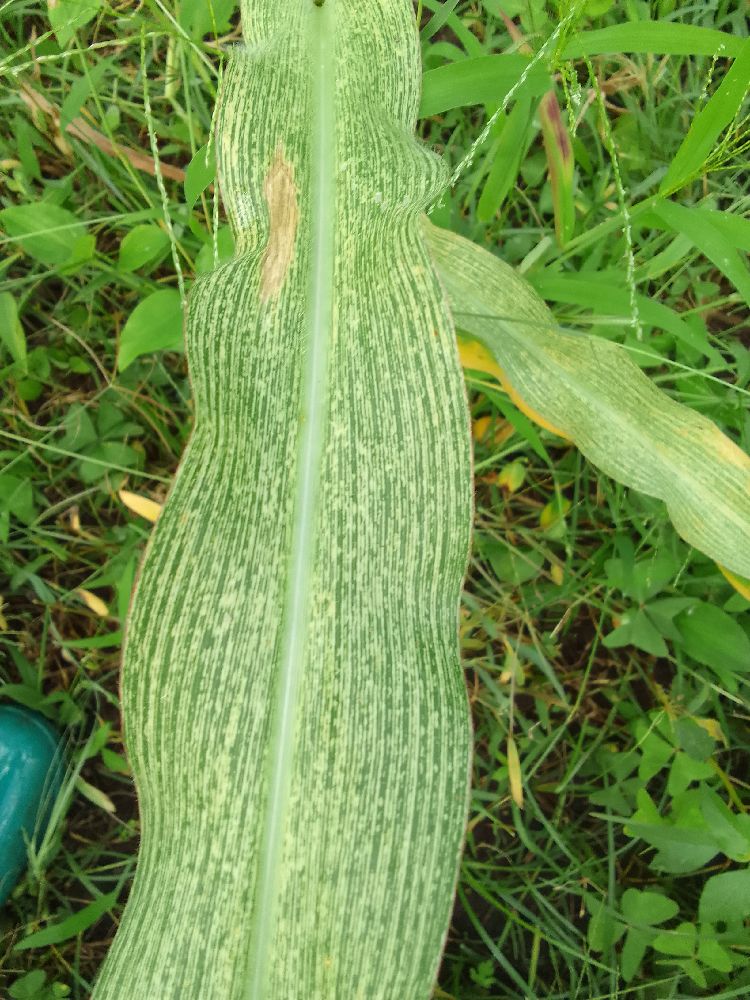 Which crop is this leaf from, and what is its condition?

maize, maize streak virus
